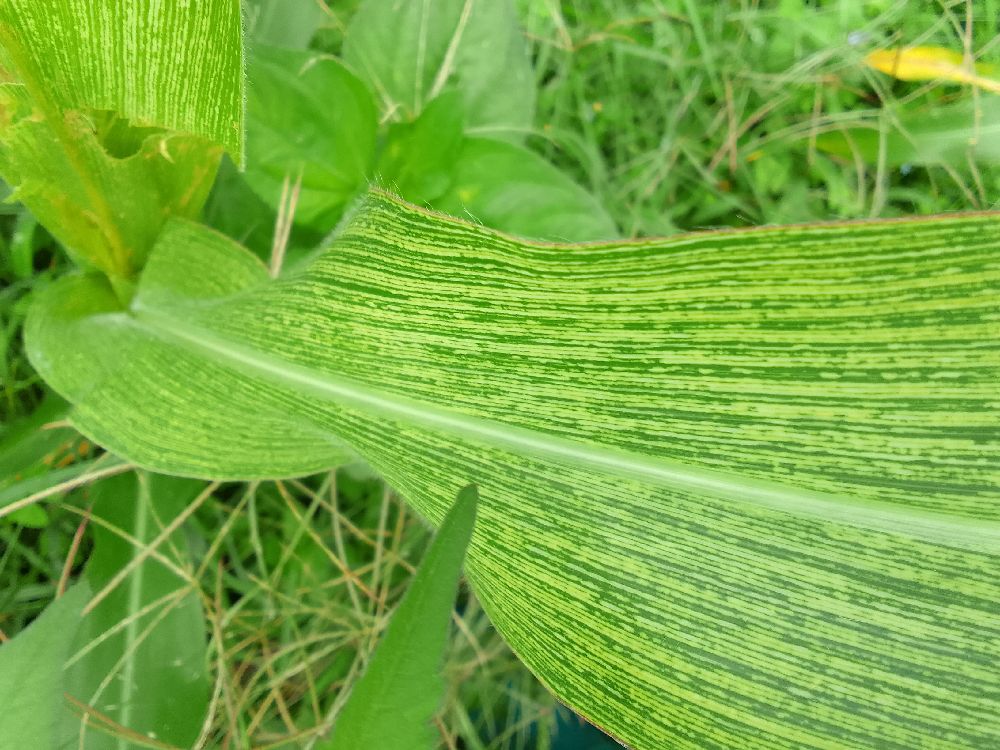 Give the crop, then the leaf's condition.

maize, maize streak virus
